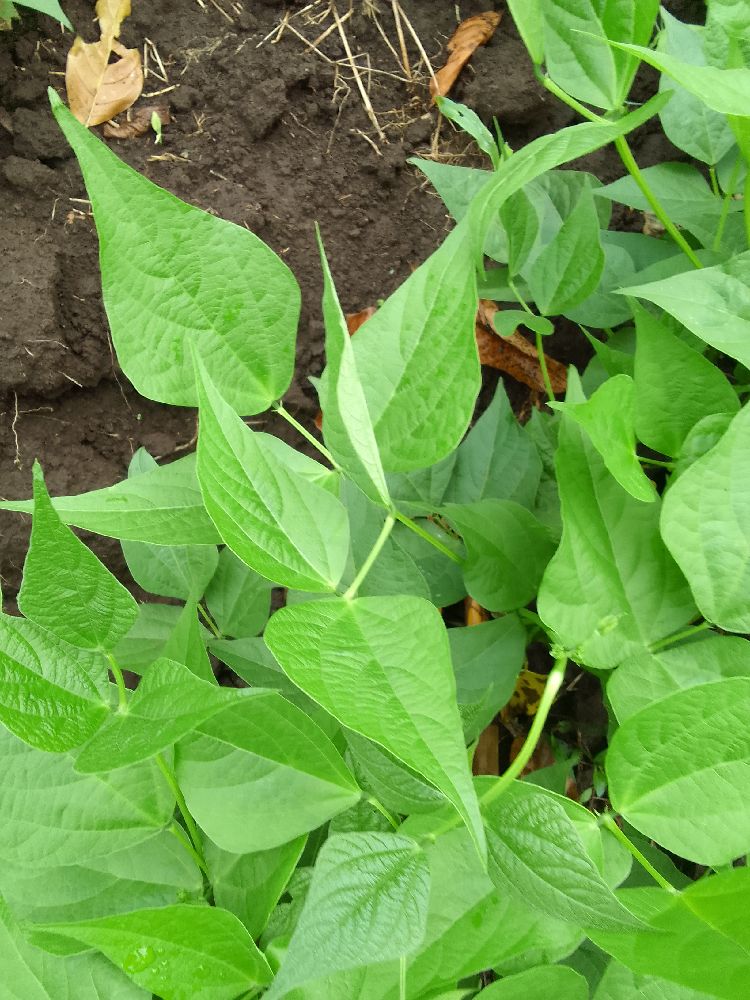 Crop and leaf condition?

common bean, healthy
